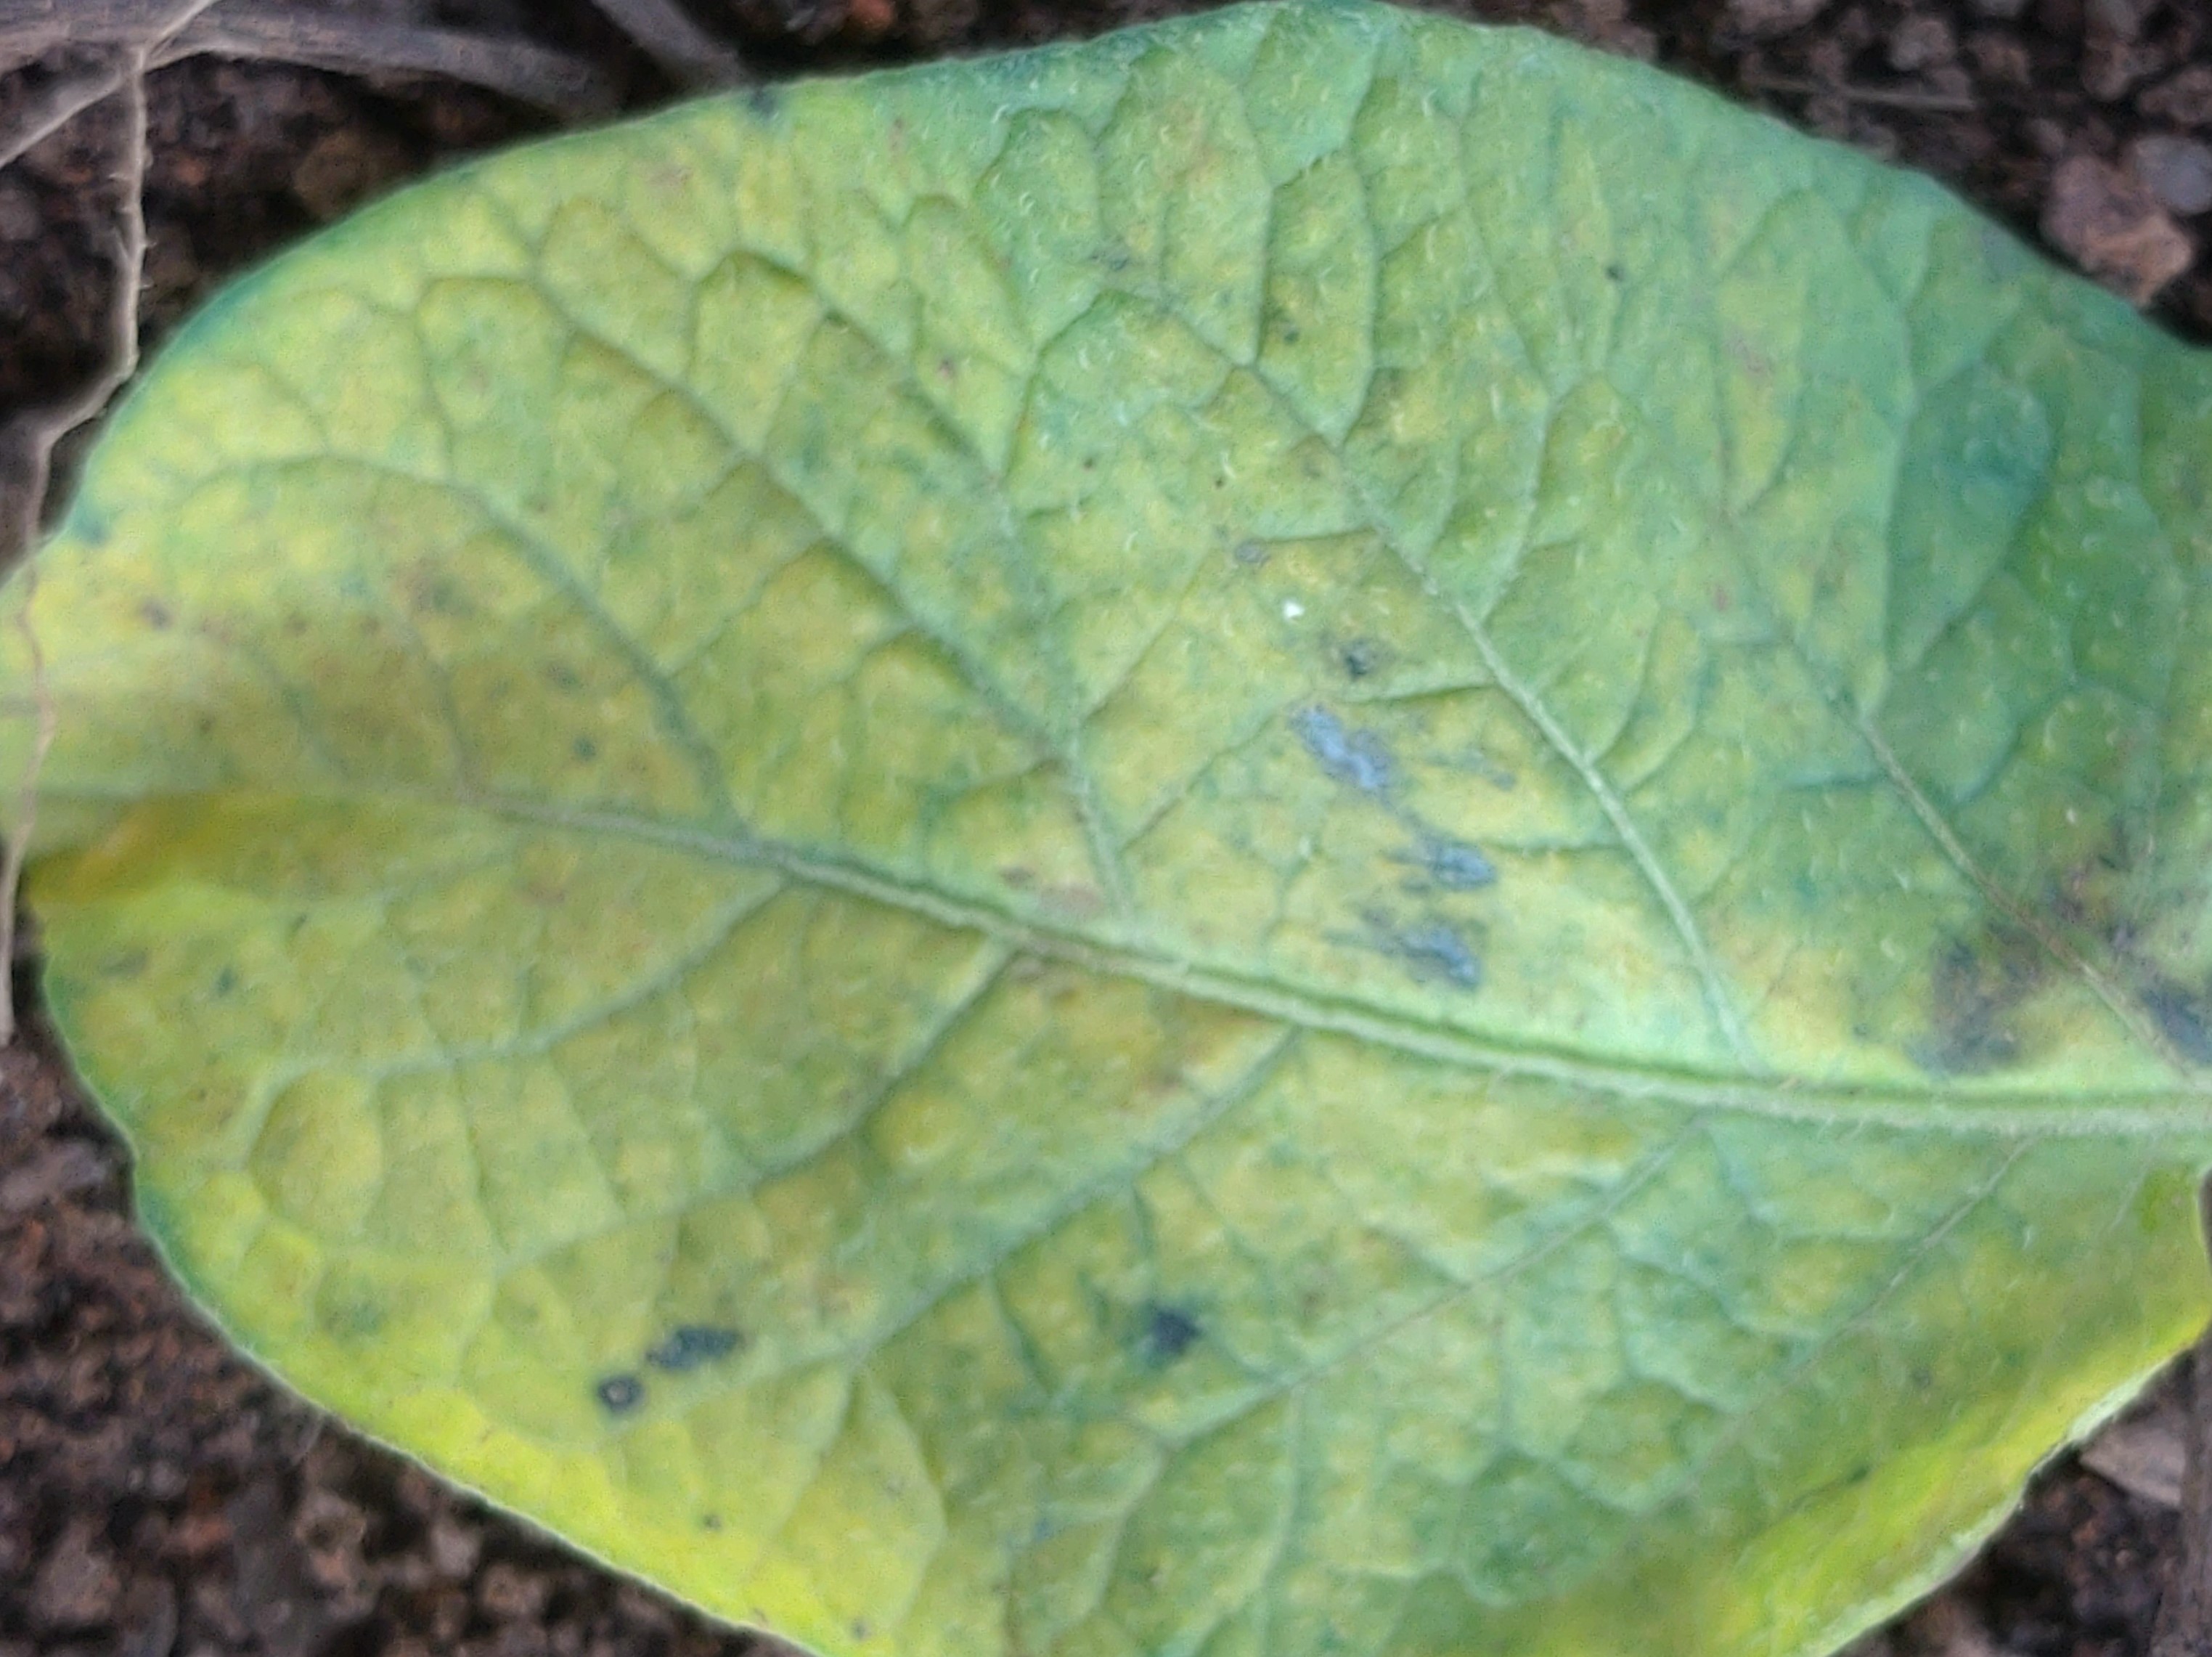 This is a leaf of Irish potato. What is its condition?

late blight
